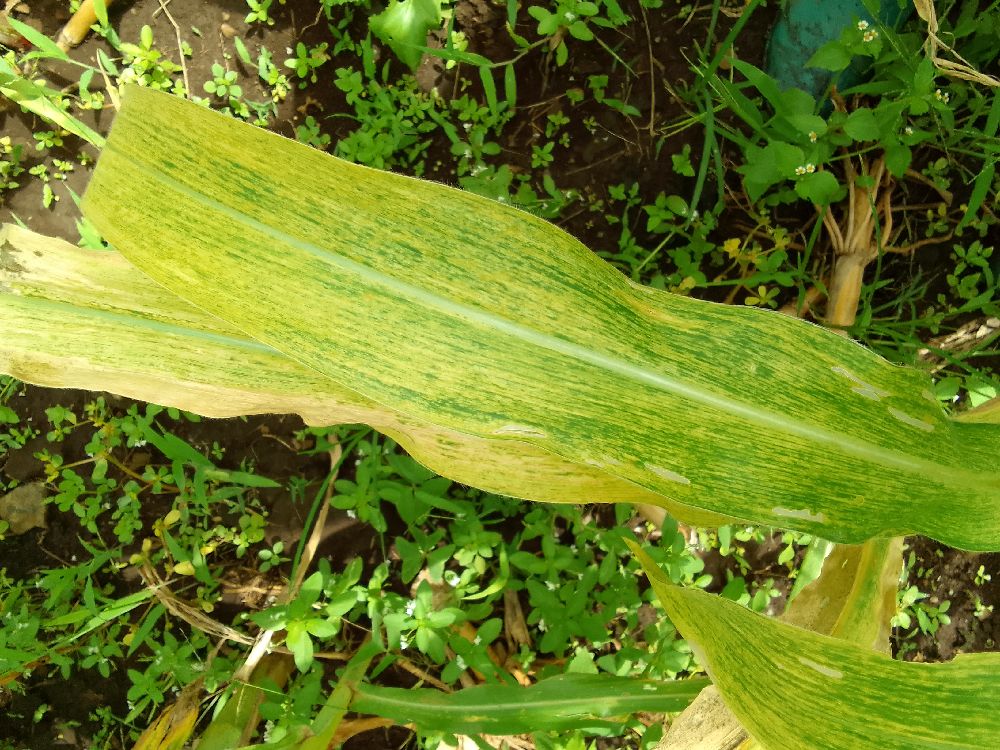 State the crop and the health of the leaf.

maize, maize lethal necrosis
